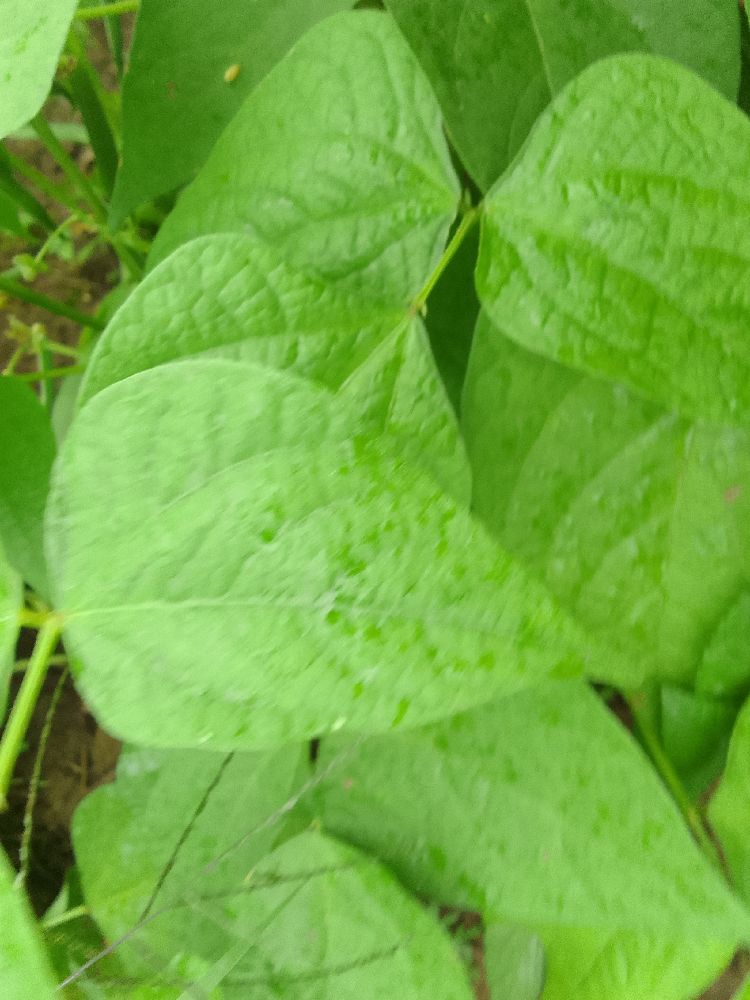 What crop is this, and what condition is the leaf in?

common bean, healthy
